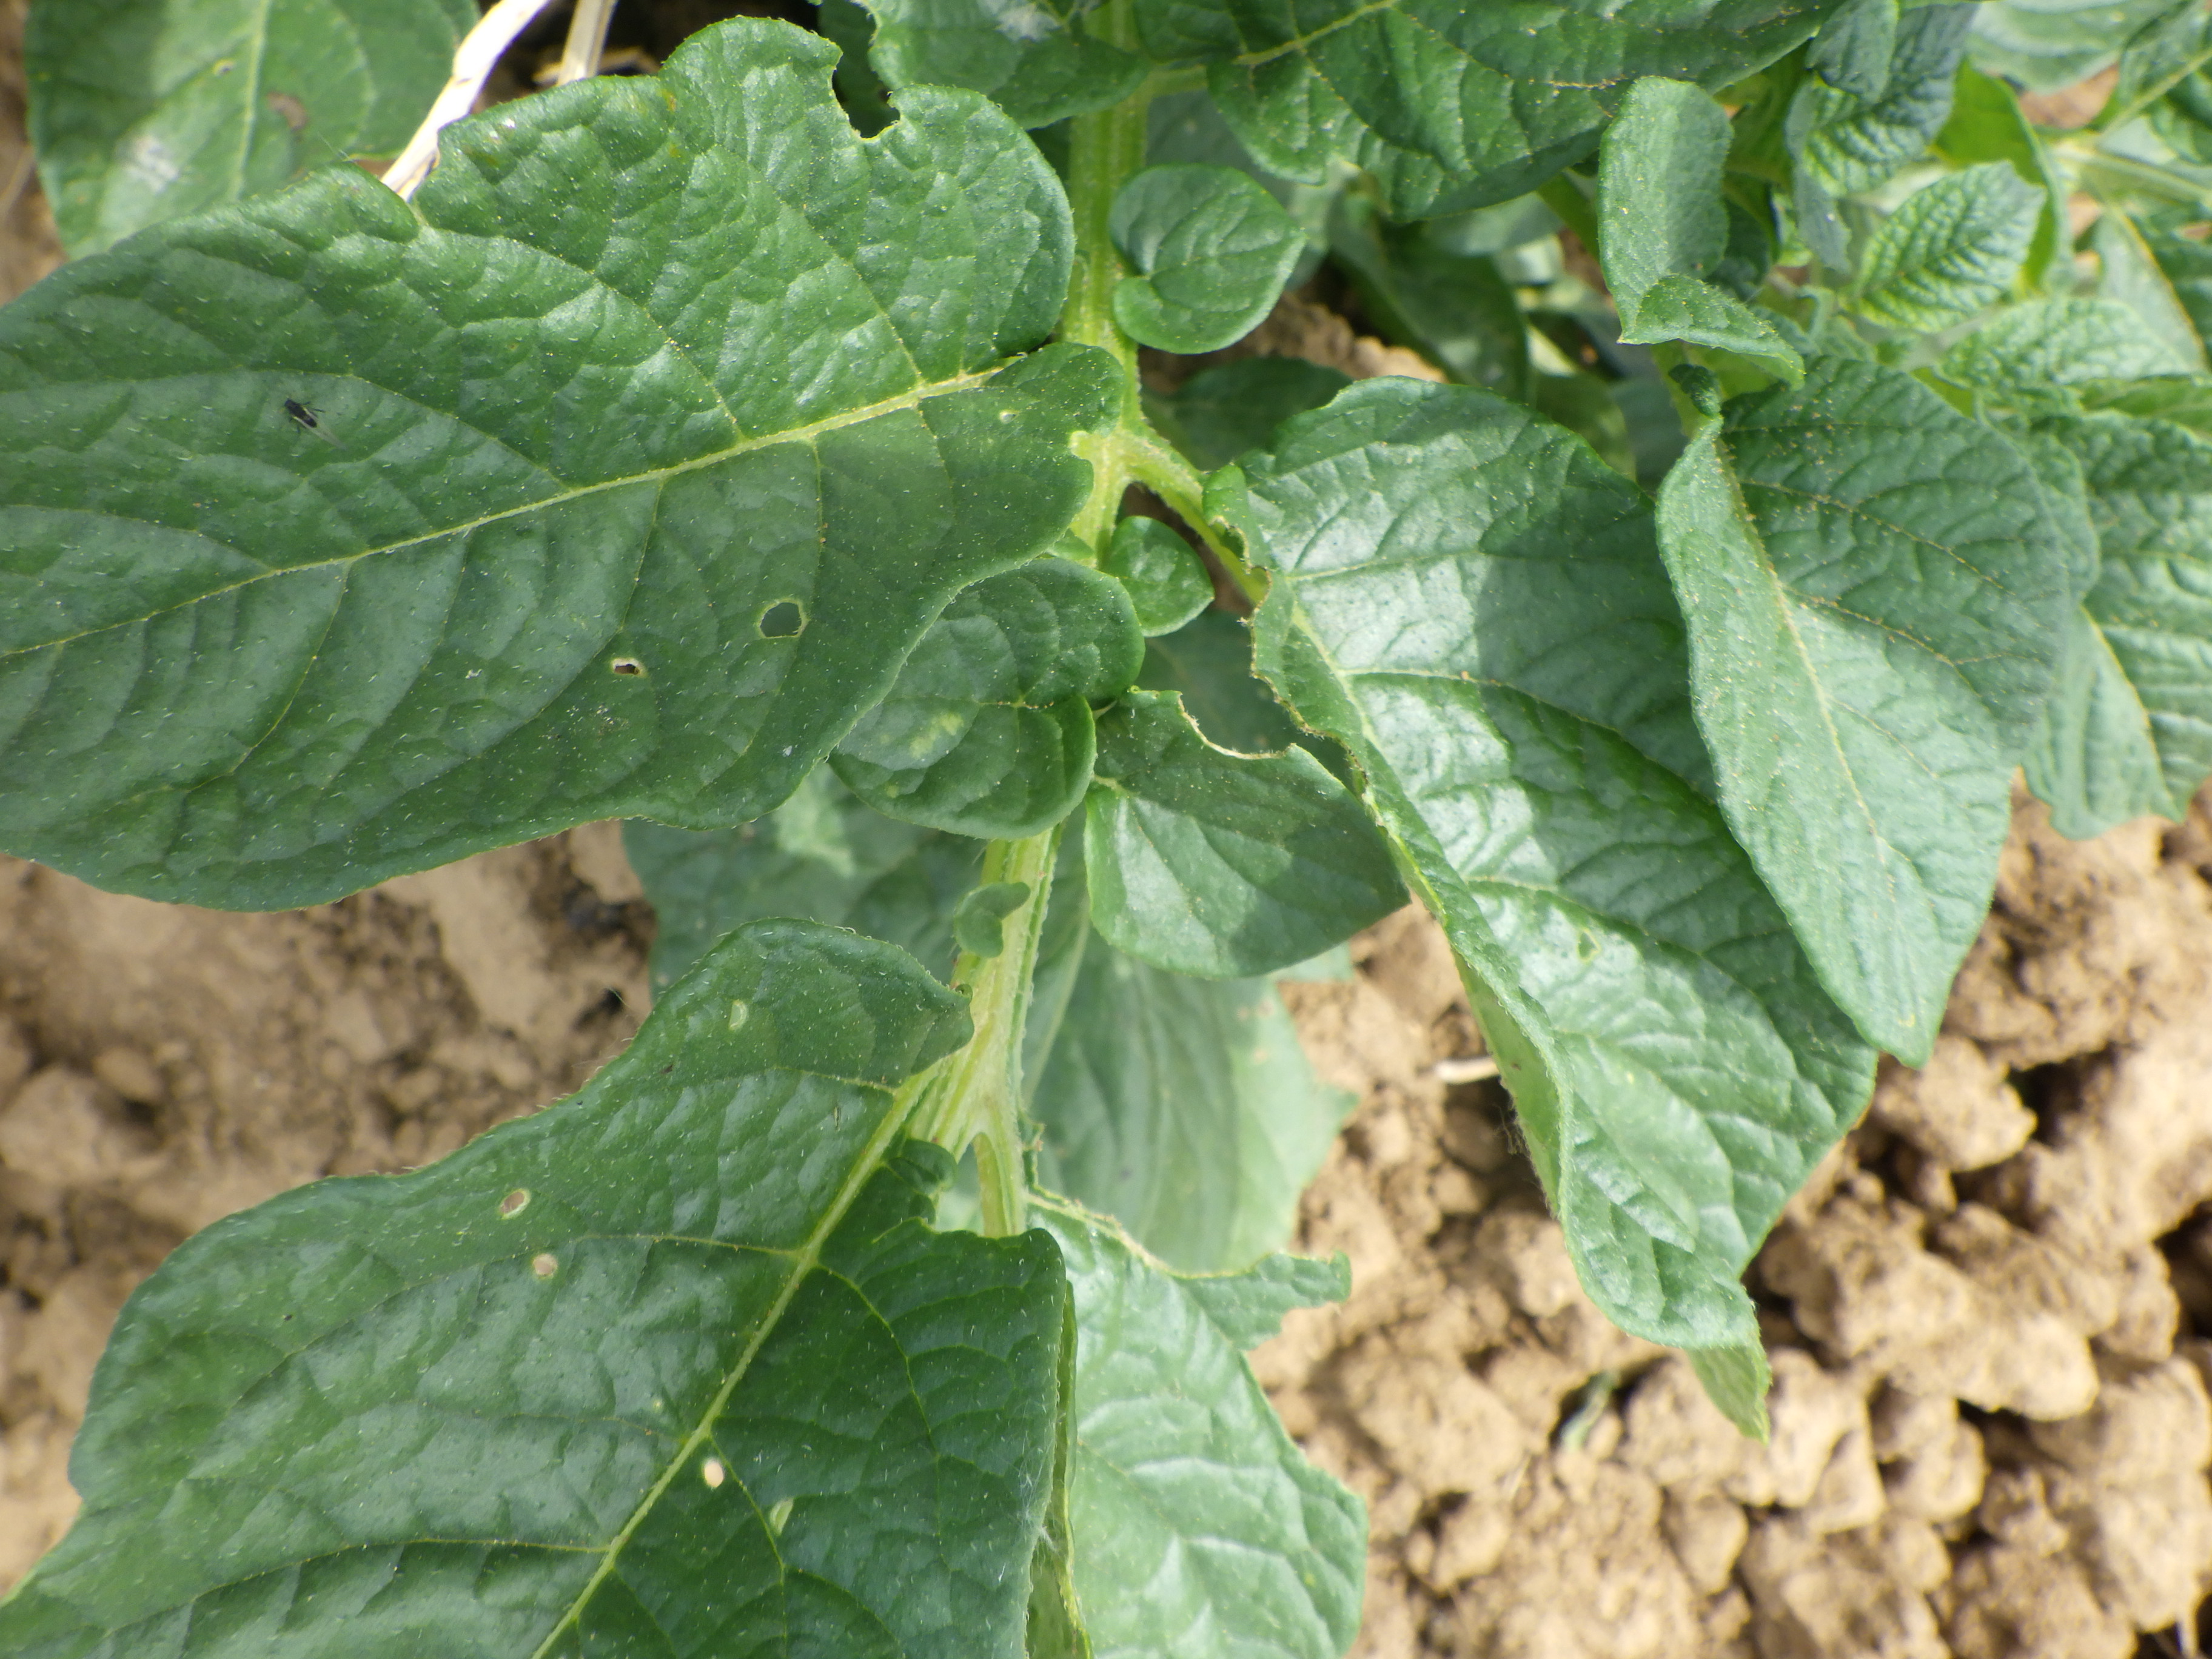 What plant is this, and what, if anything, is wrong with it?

potato, phytophagous
